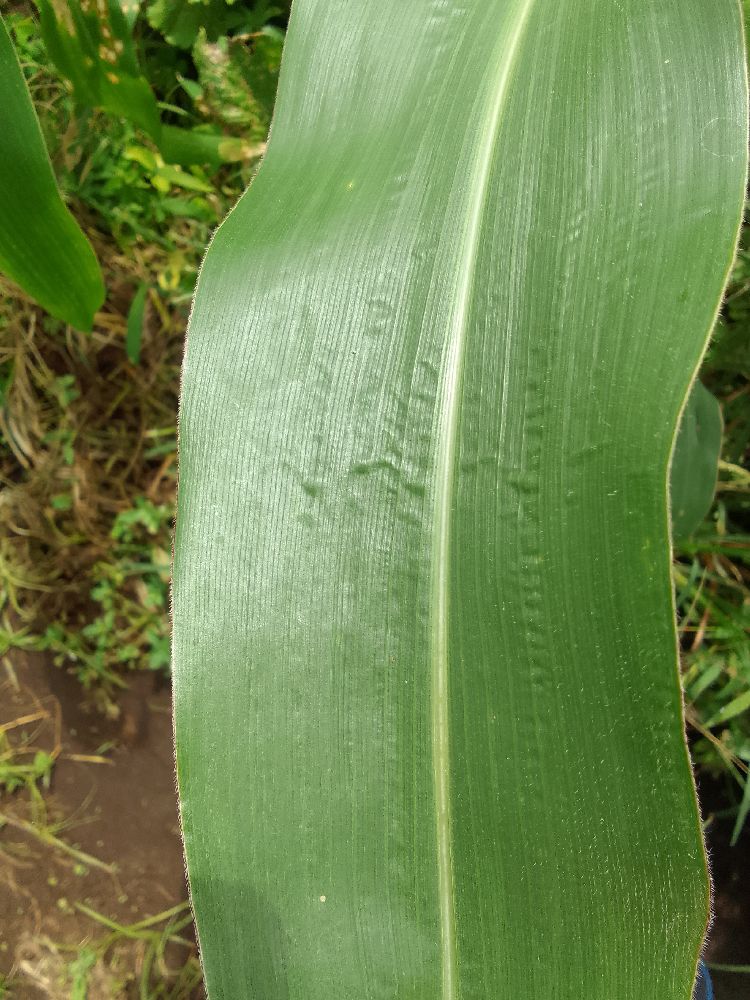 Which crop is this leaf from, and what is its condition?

maize, healthy
